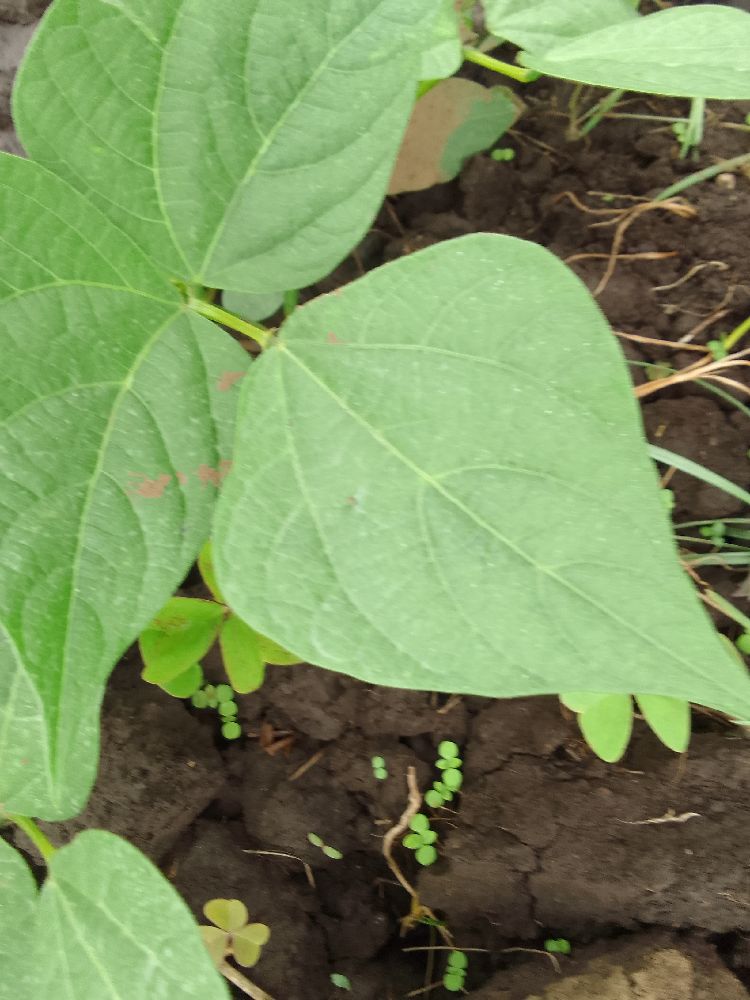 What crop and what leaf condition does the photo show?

common bean, healthy
